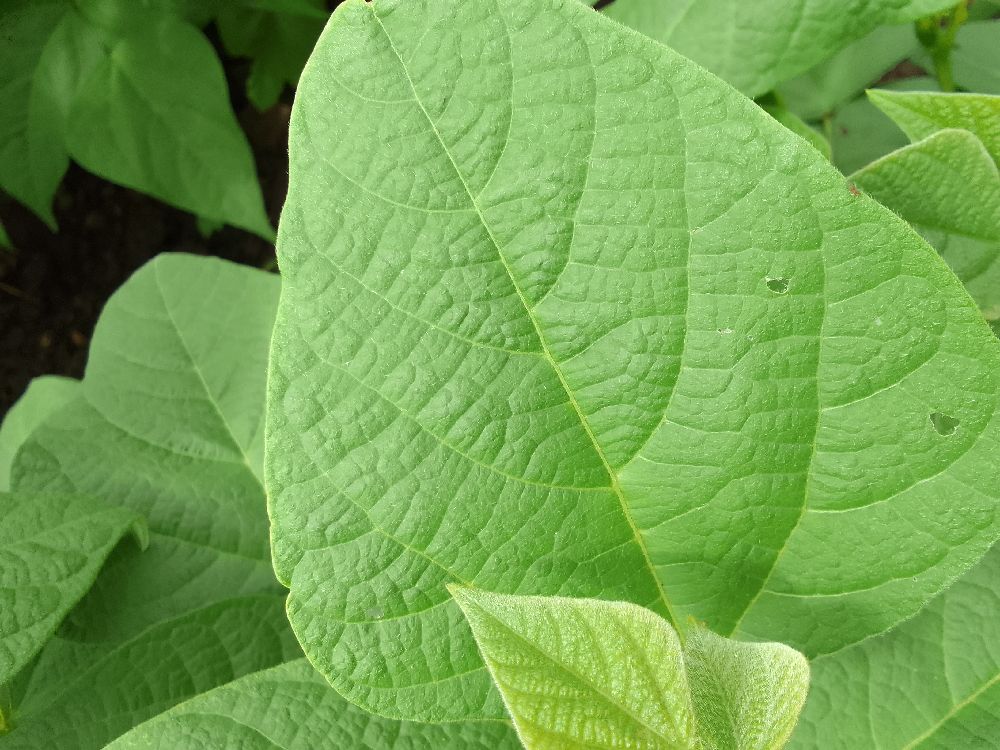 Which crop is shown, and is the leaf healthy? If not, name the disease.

common bean, healthy
